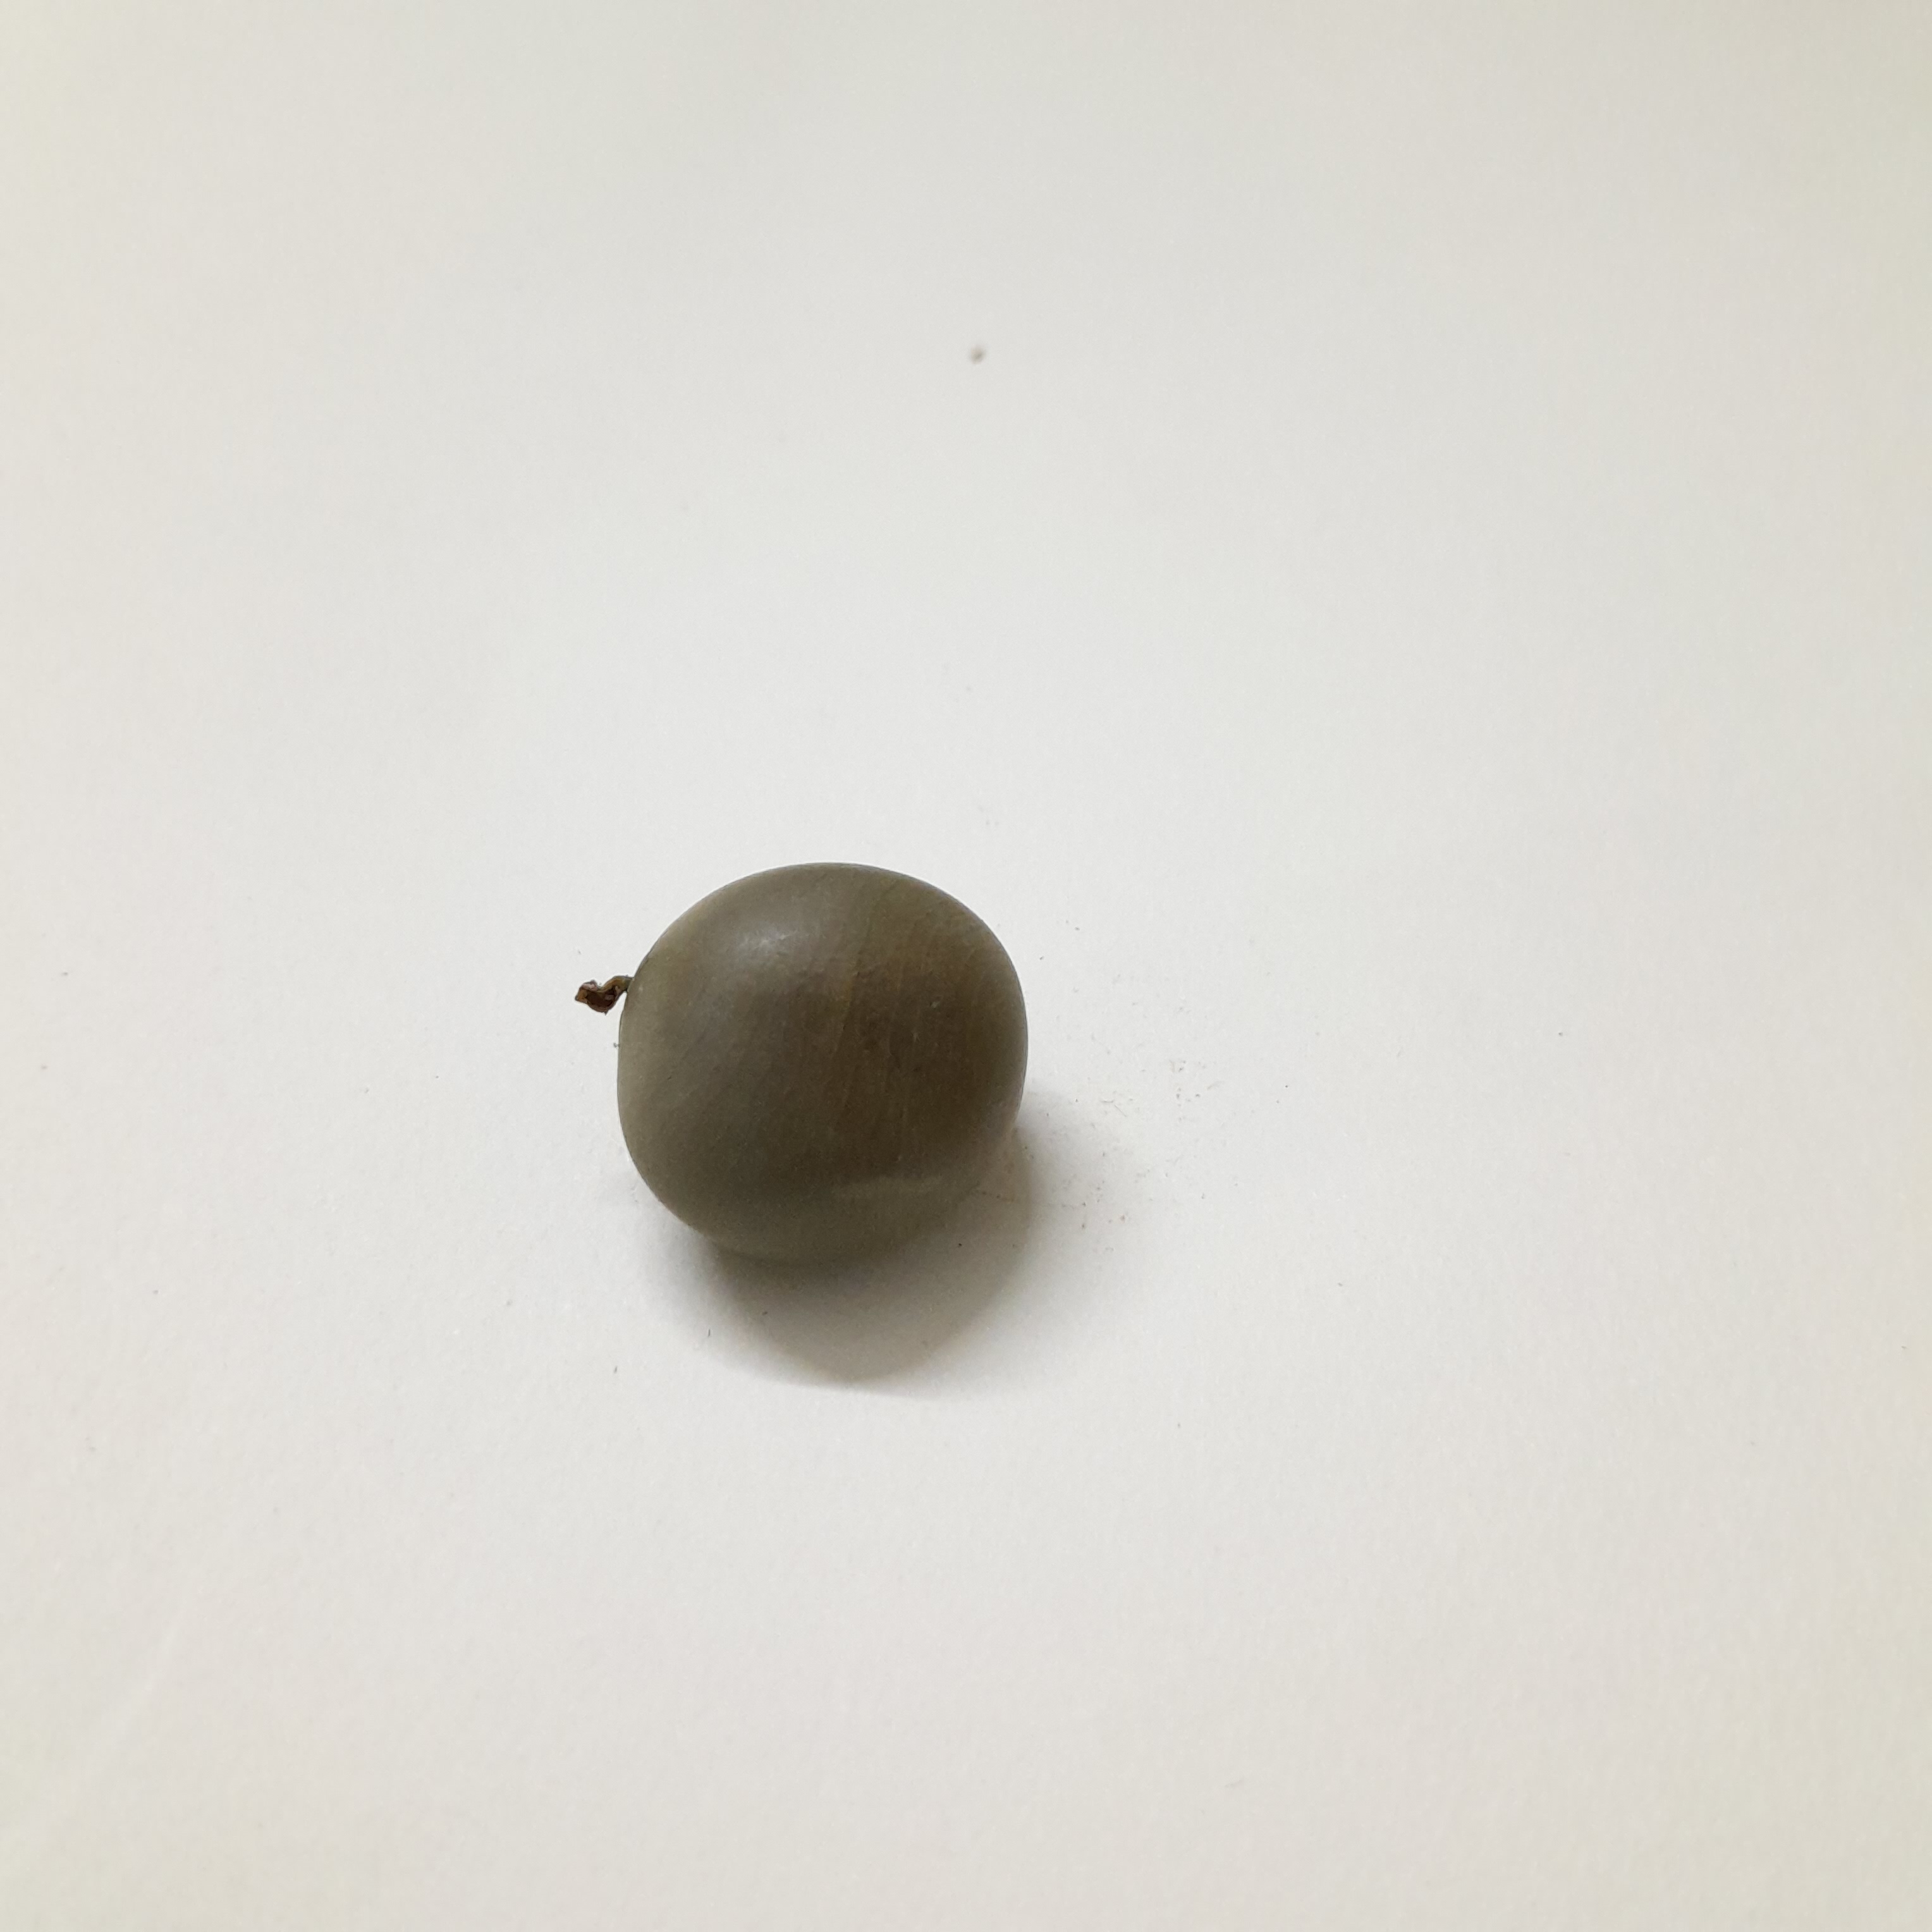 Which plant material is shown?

sagargota
